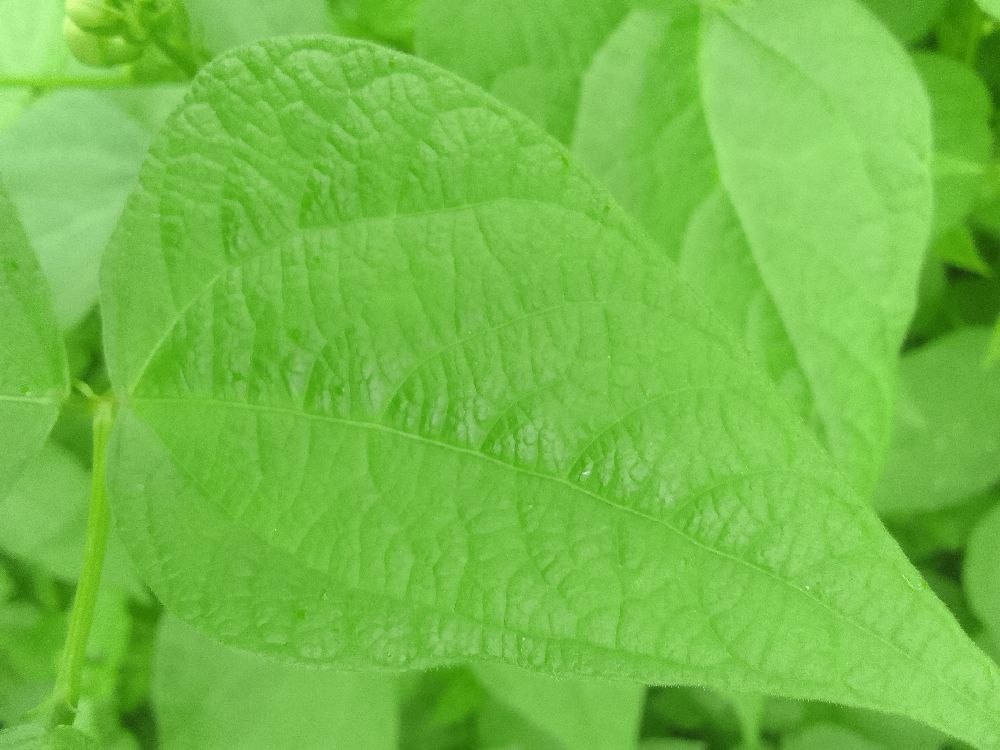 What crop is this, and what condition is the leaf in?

common bean, healthy
